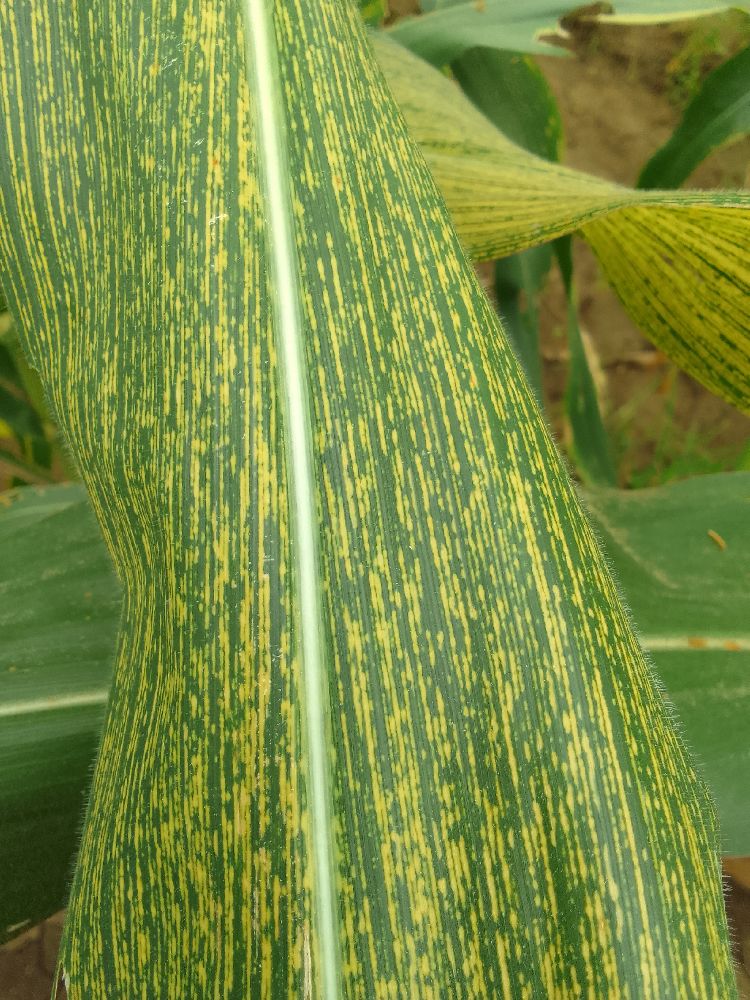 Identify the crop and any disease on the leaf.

maize, maize streak virus
